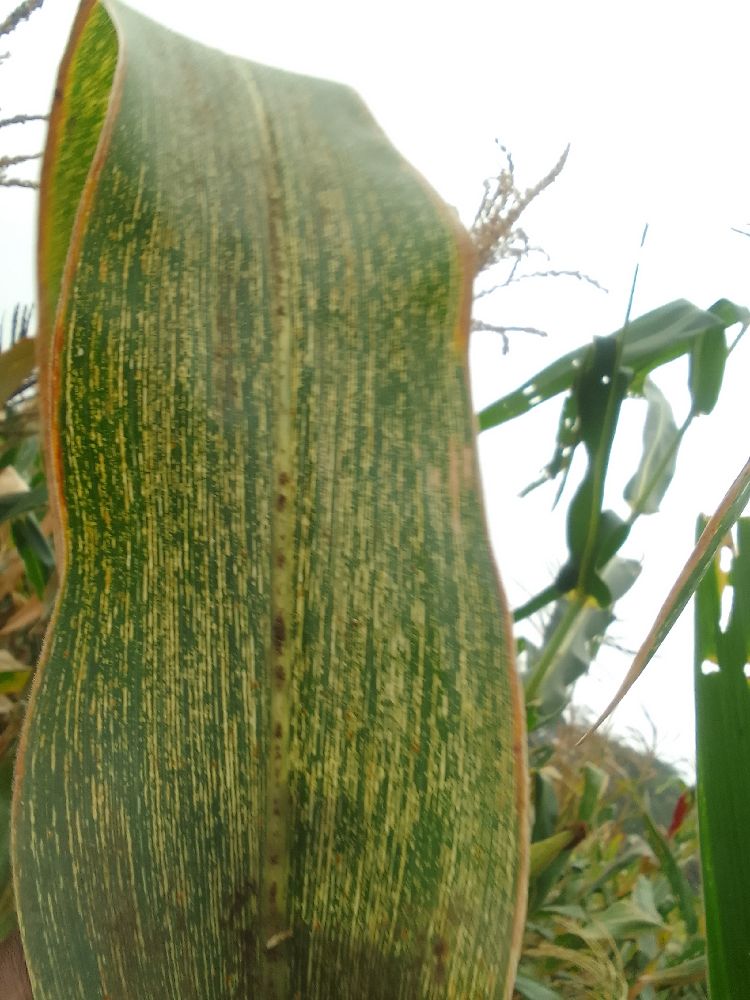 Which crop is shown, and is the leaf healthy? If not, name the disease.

maize, maize streak virus
